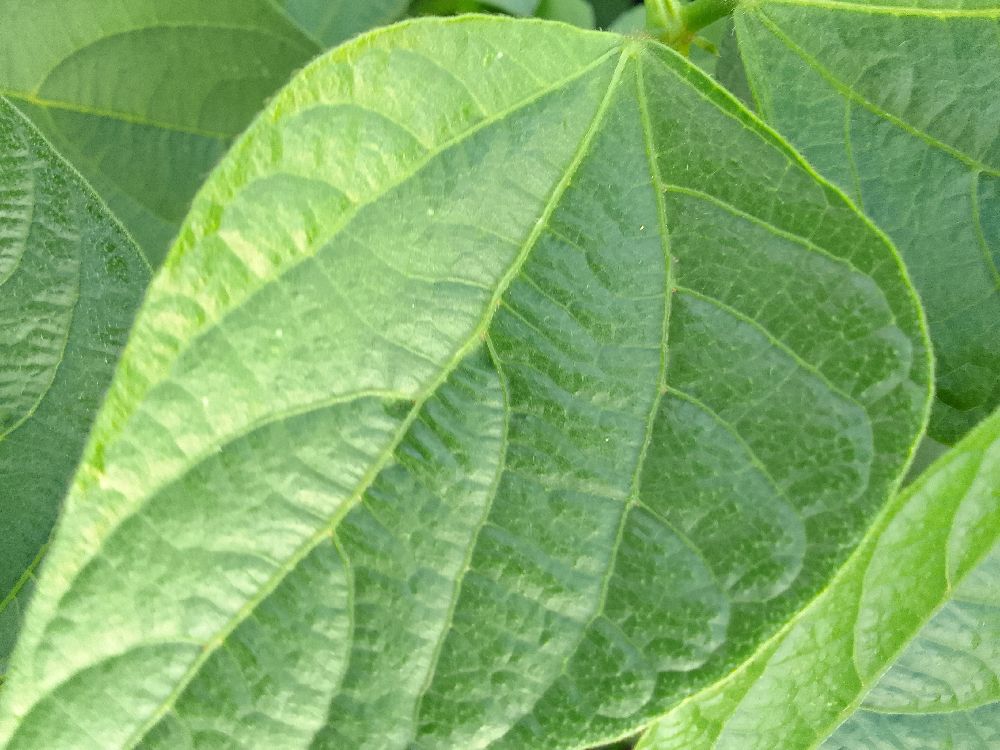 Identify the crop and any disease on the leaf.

common bean, healthy
